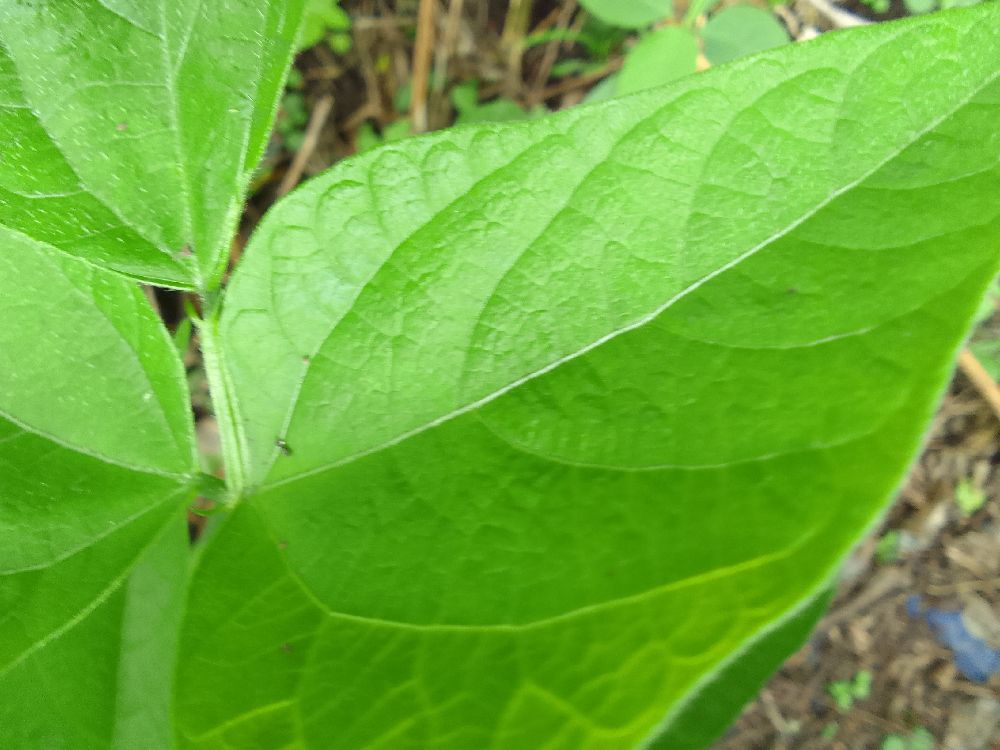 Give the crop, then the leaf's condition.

common bean, healthy
